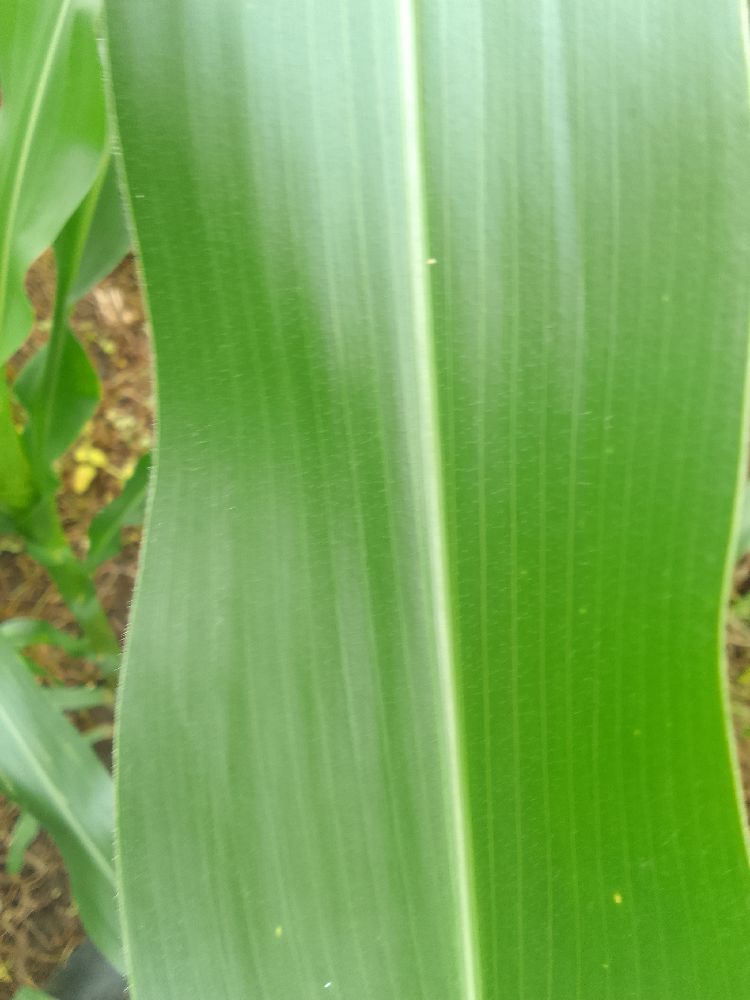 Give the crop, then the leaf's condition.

maize, healthy
